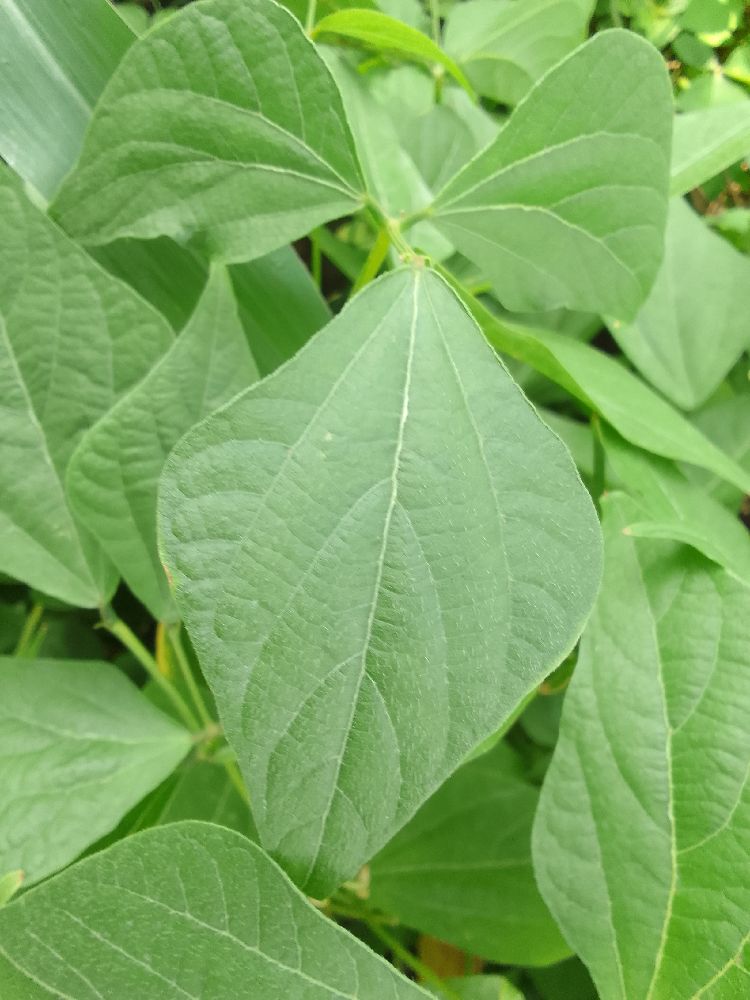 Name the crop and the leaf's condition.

common bean, healthy
